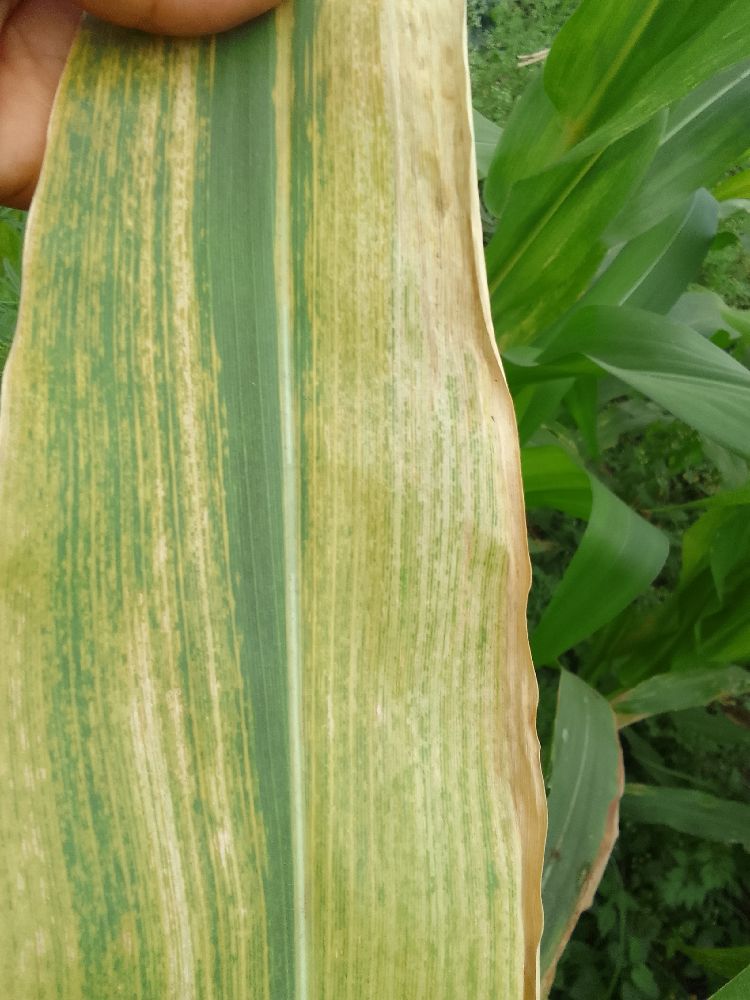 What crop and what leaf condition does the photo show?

maize, maize lethal necrosis
